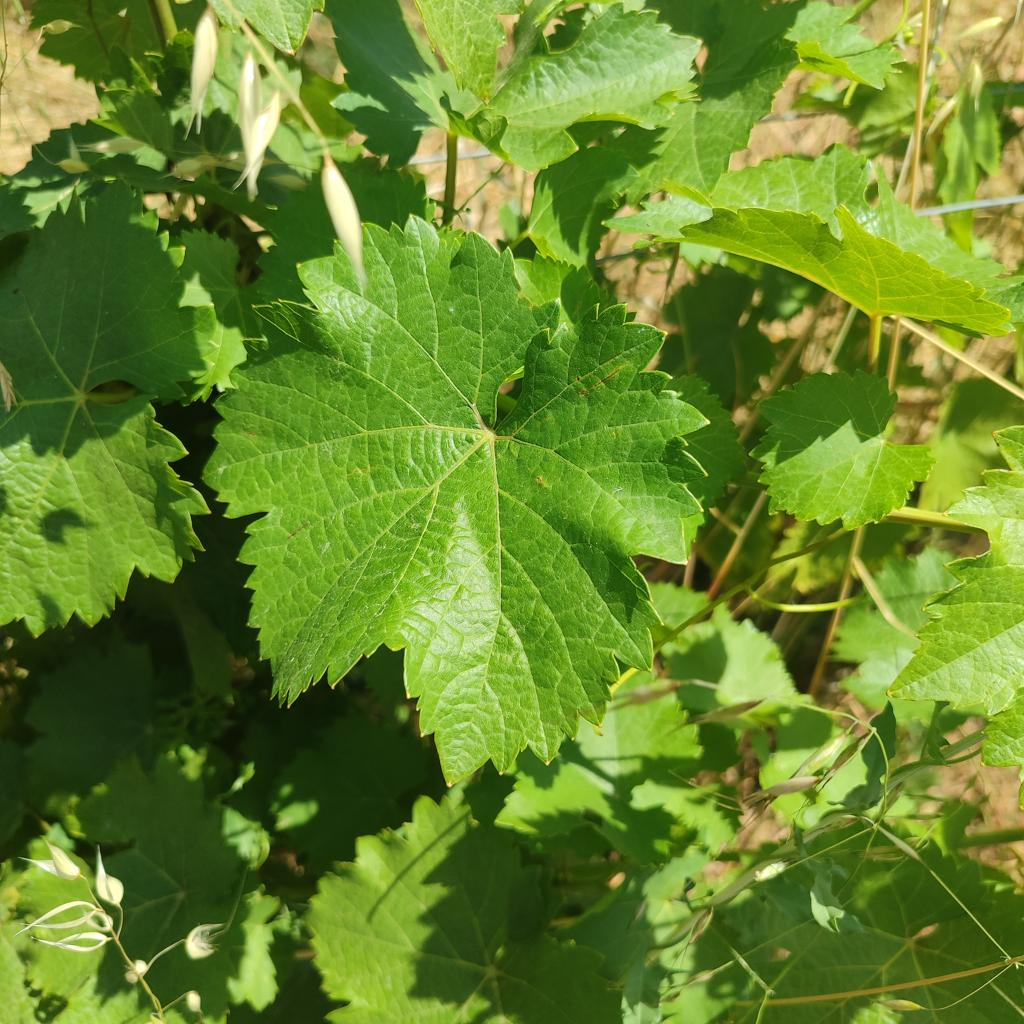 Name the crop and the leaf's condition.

grapevine, healthy
